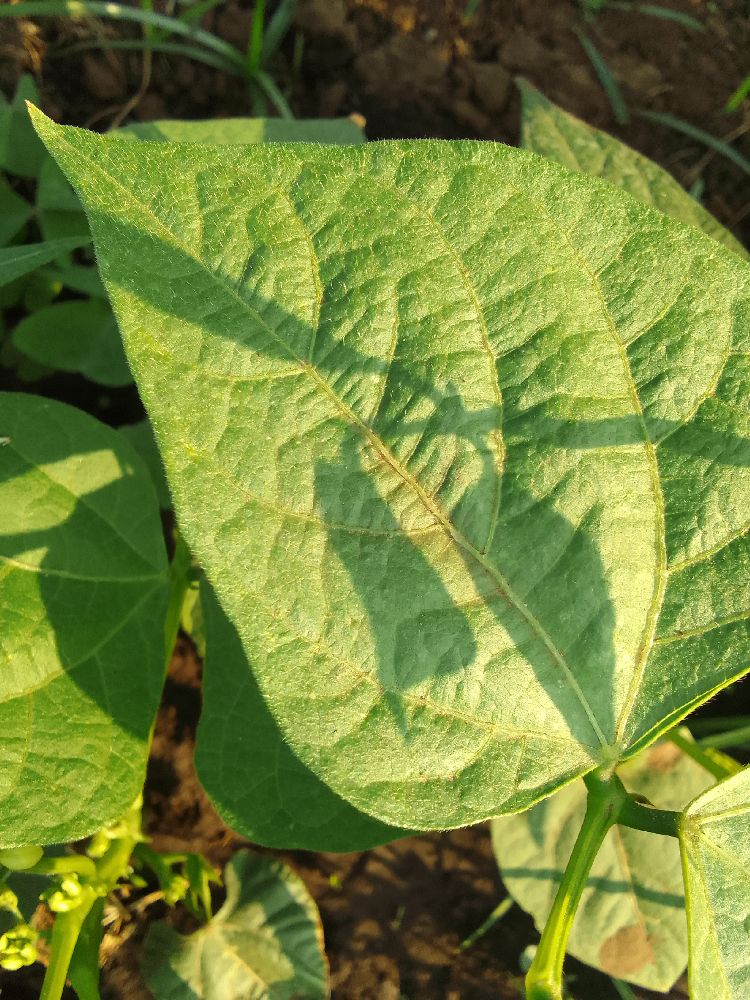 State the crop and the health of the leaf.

common bean, healthy
